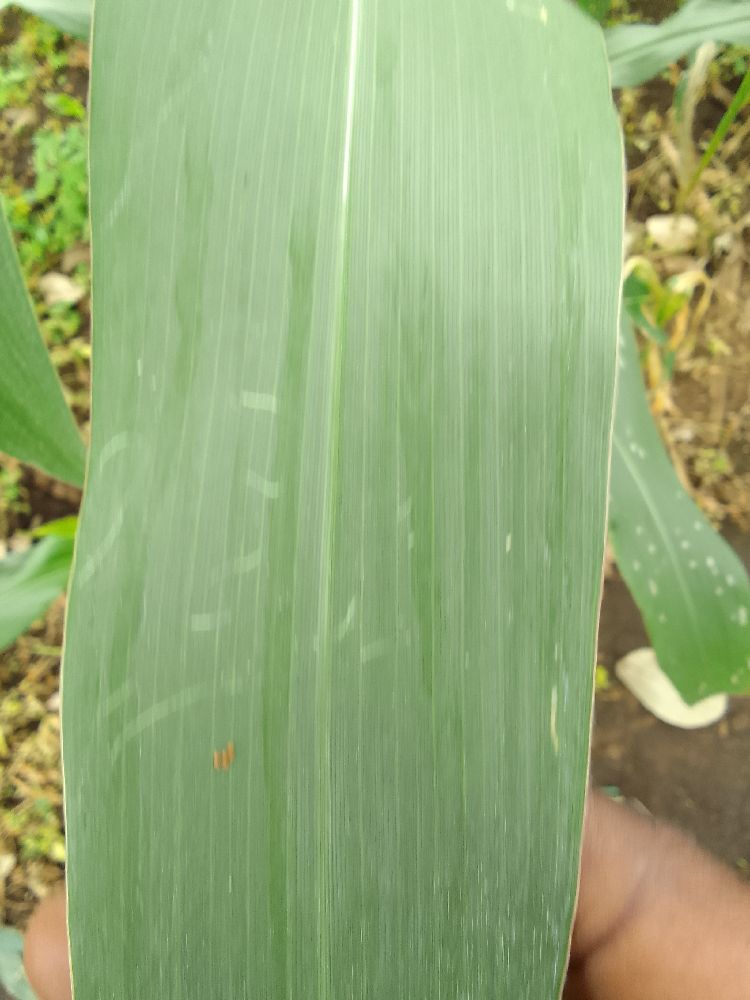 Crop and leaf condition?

maize, healthy
